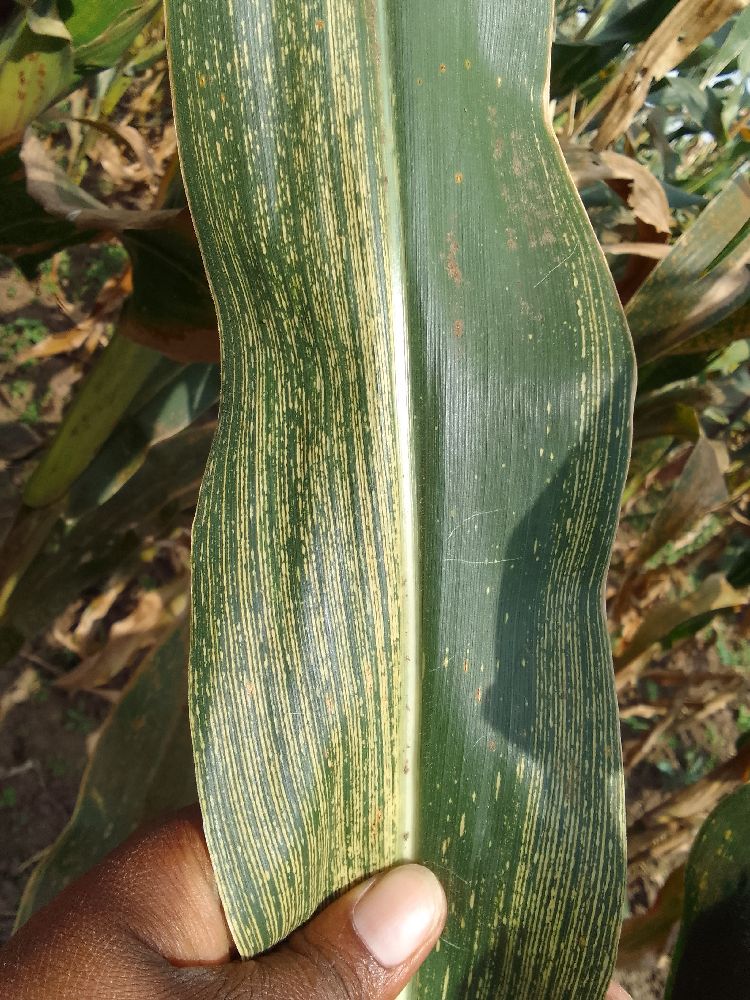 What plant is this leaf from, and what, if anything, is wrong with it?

maize, maize streak virus
